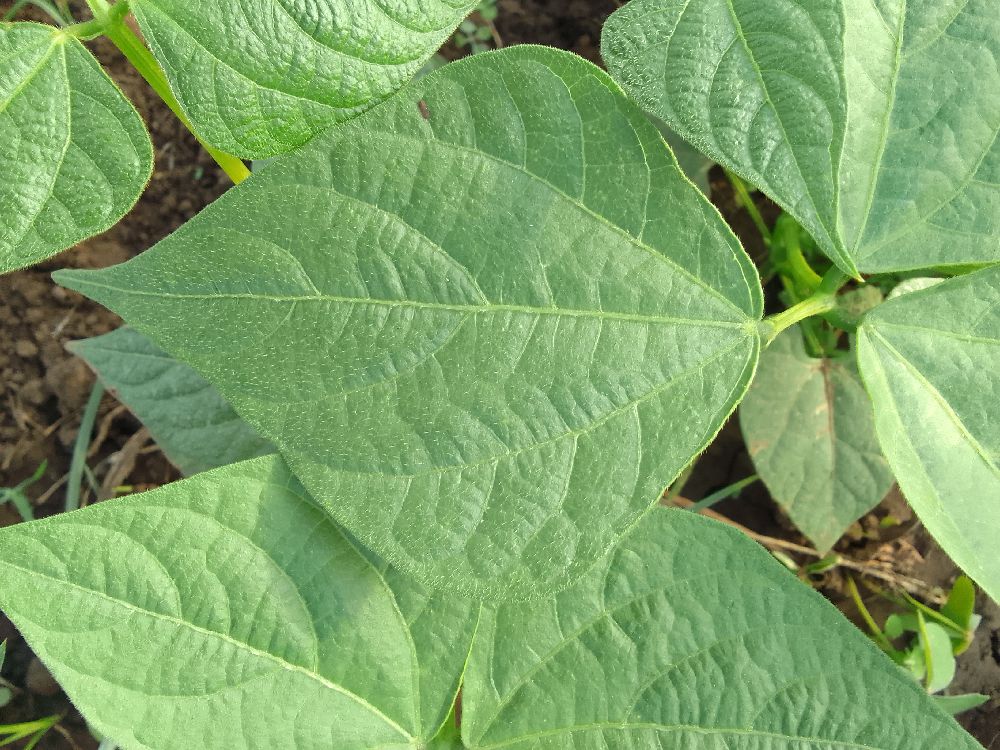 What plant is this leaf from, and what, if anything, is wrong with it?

common bean, healthy
